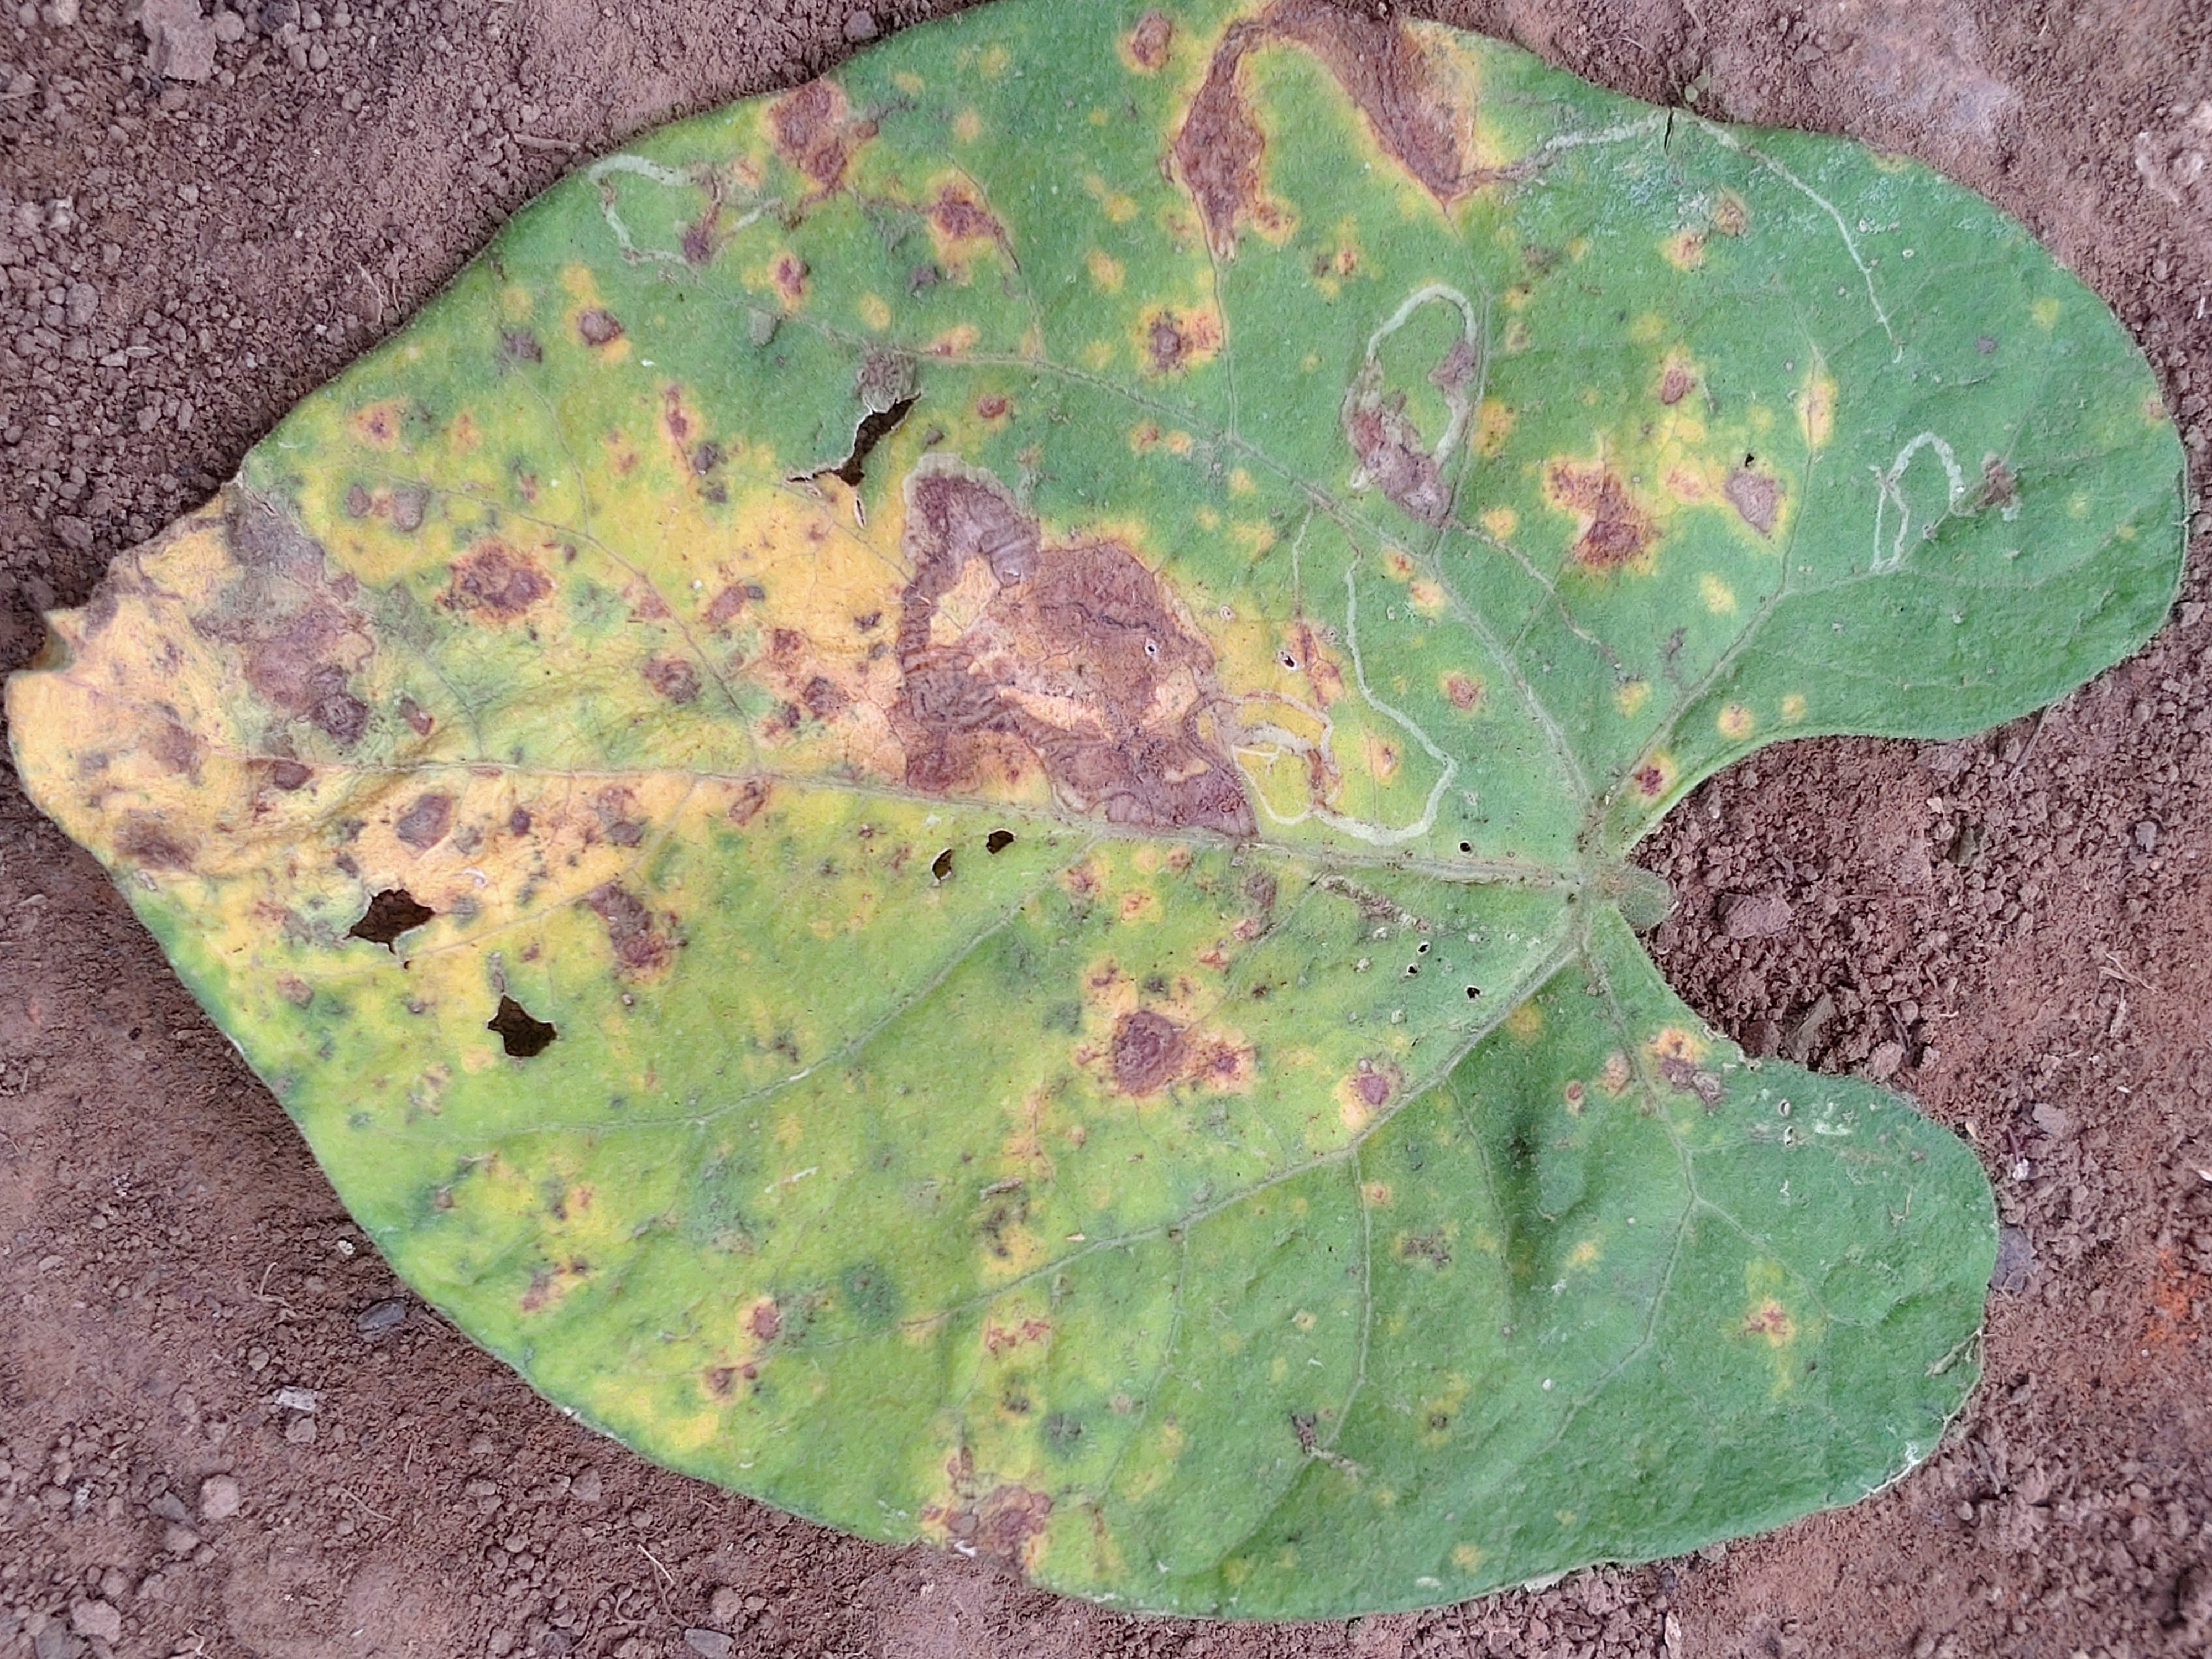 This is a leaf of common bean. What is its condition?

anthracnose
